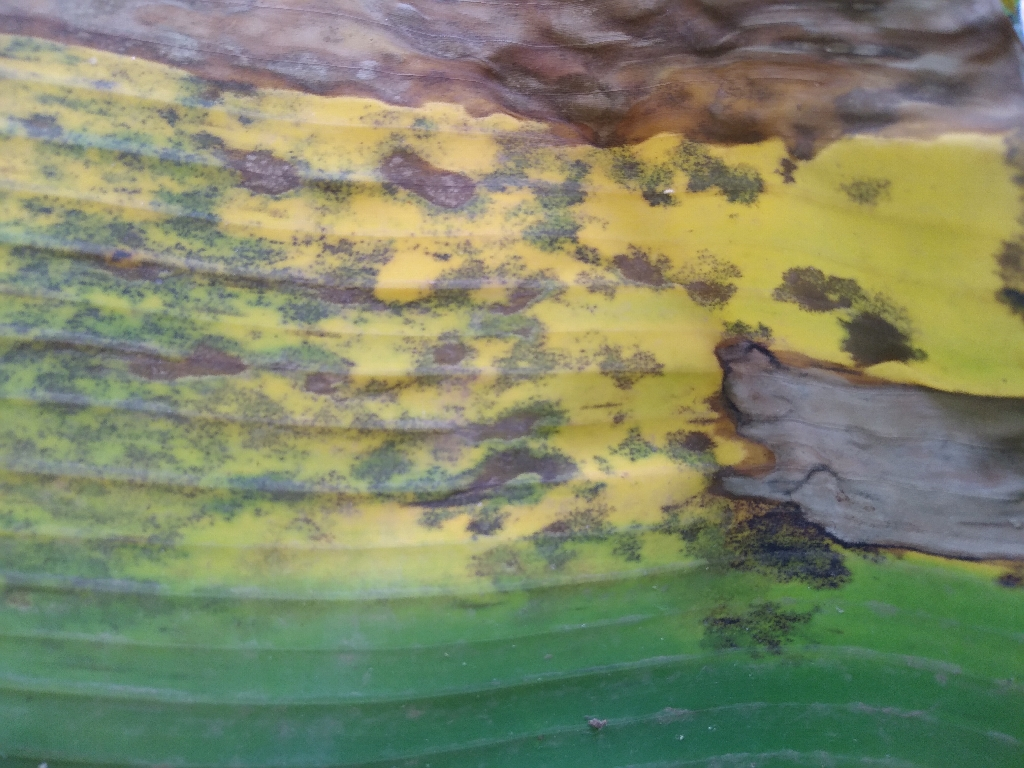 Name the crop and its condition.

banana, black sigatoka
